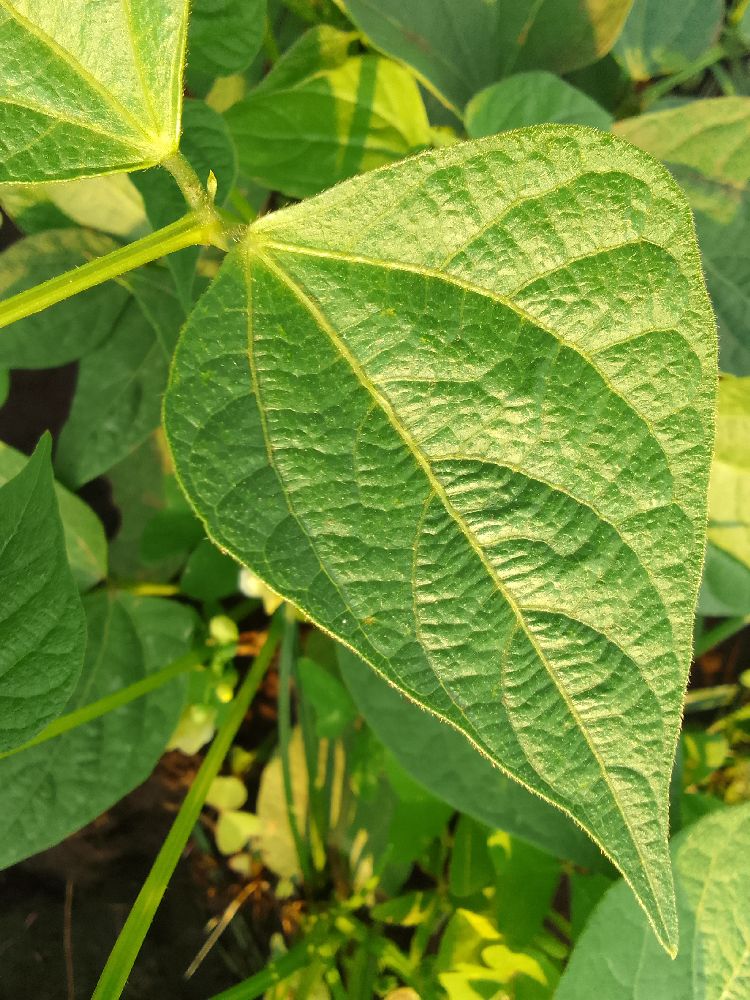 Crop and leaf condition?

common bean, healthy
